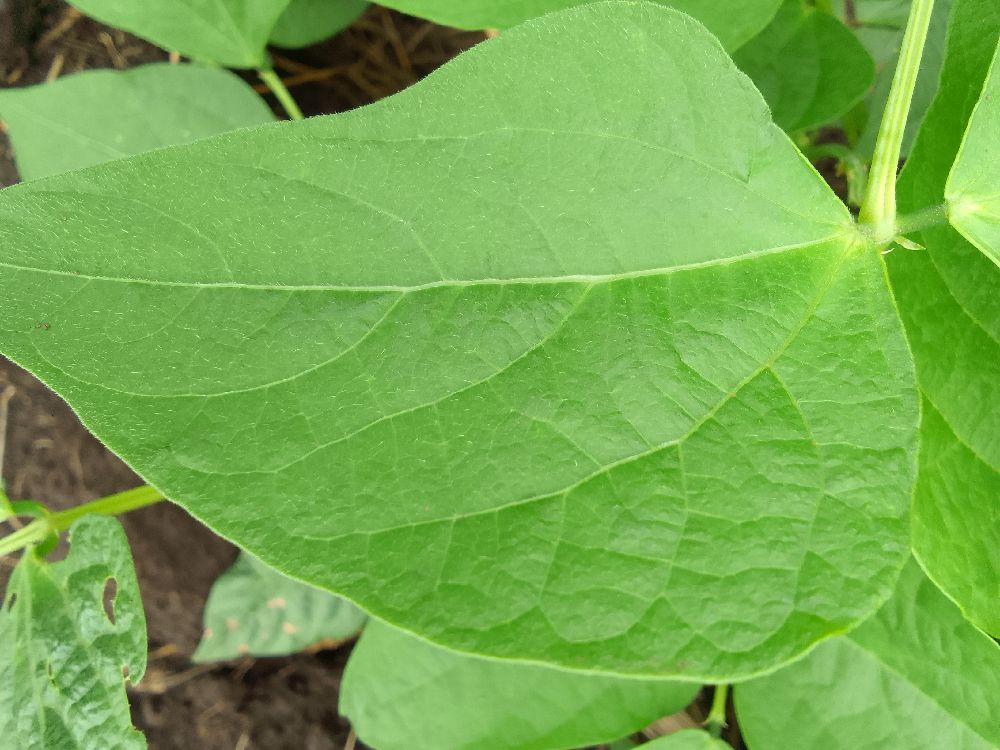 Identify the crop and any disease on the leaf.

common bean, healthy
